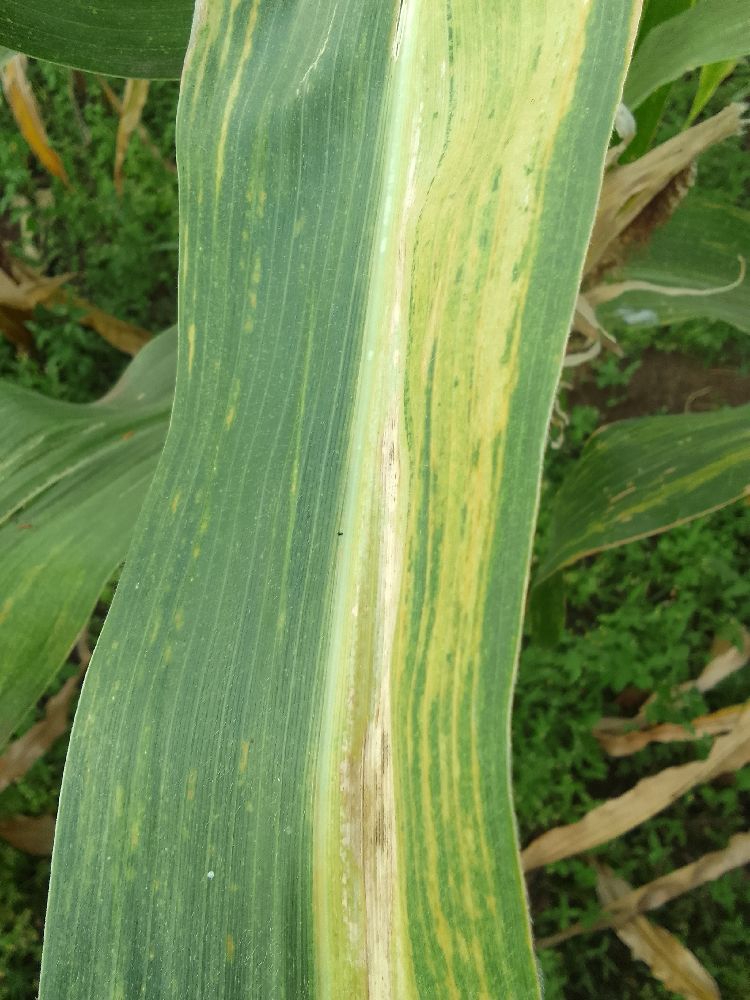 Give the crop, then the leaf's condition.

maize, maize lethal necrosis
